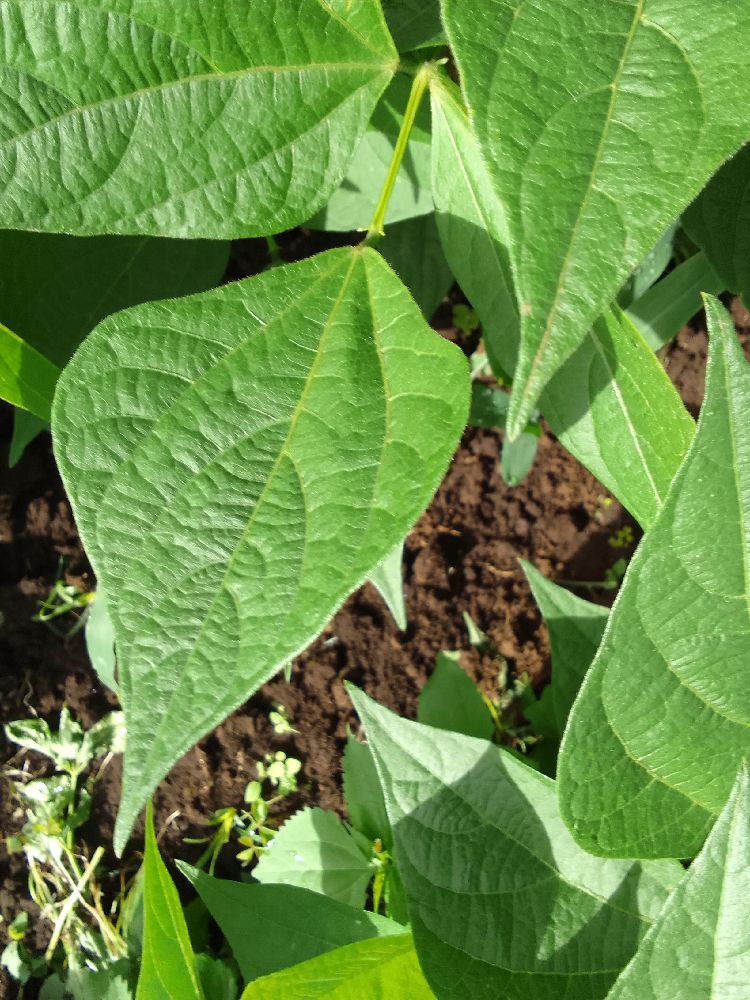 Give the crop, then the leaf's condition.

common bean, healthy
